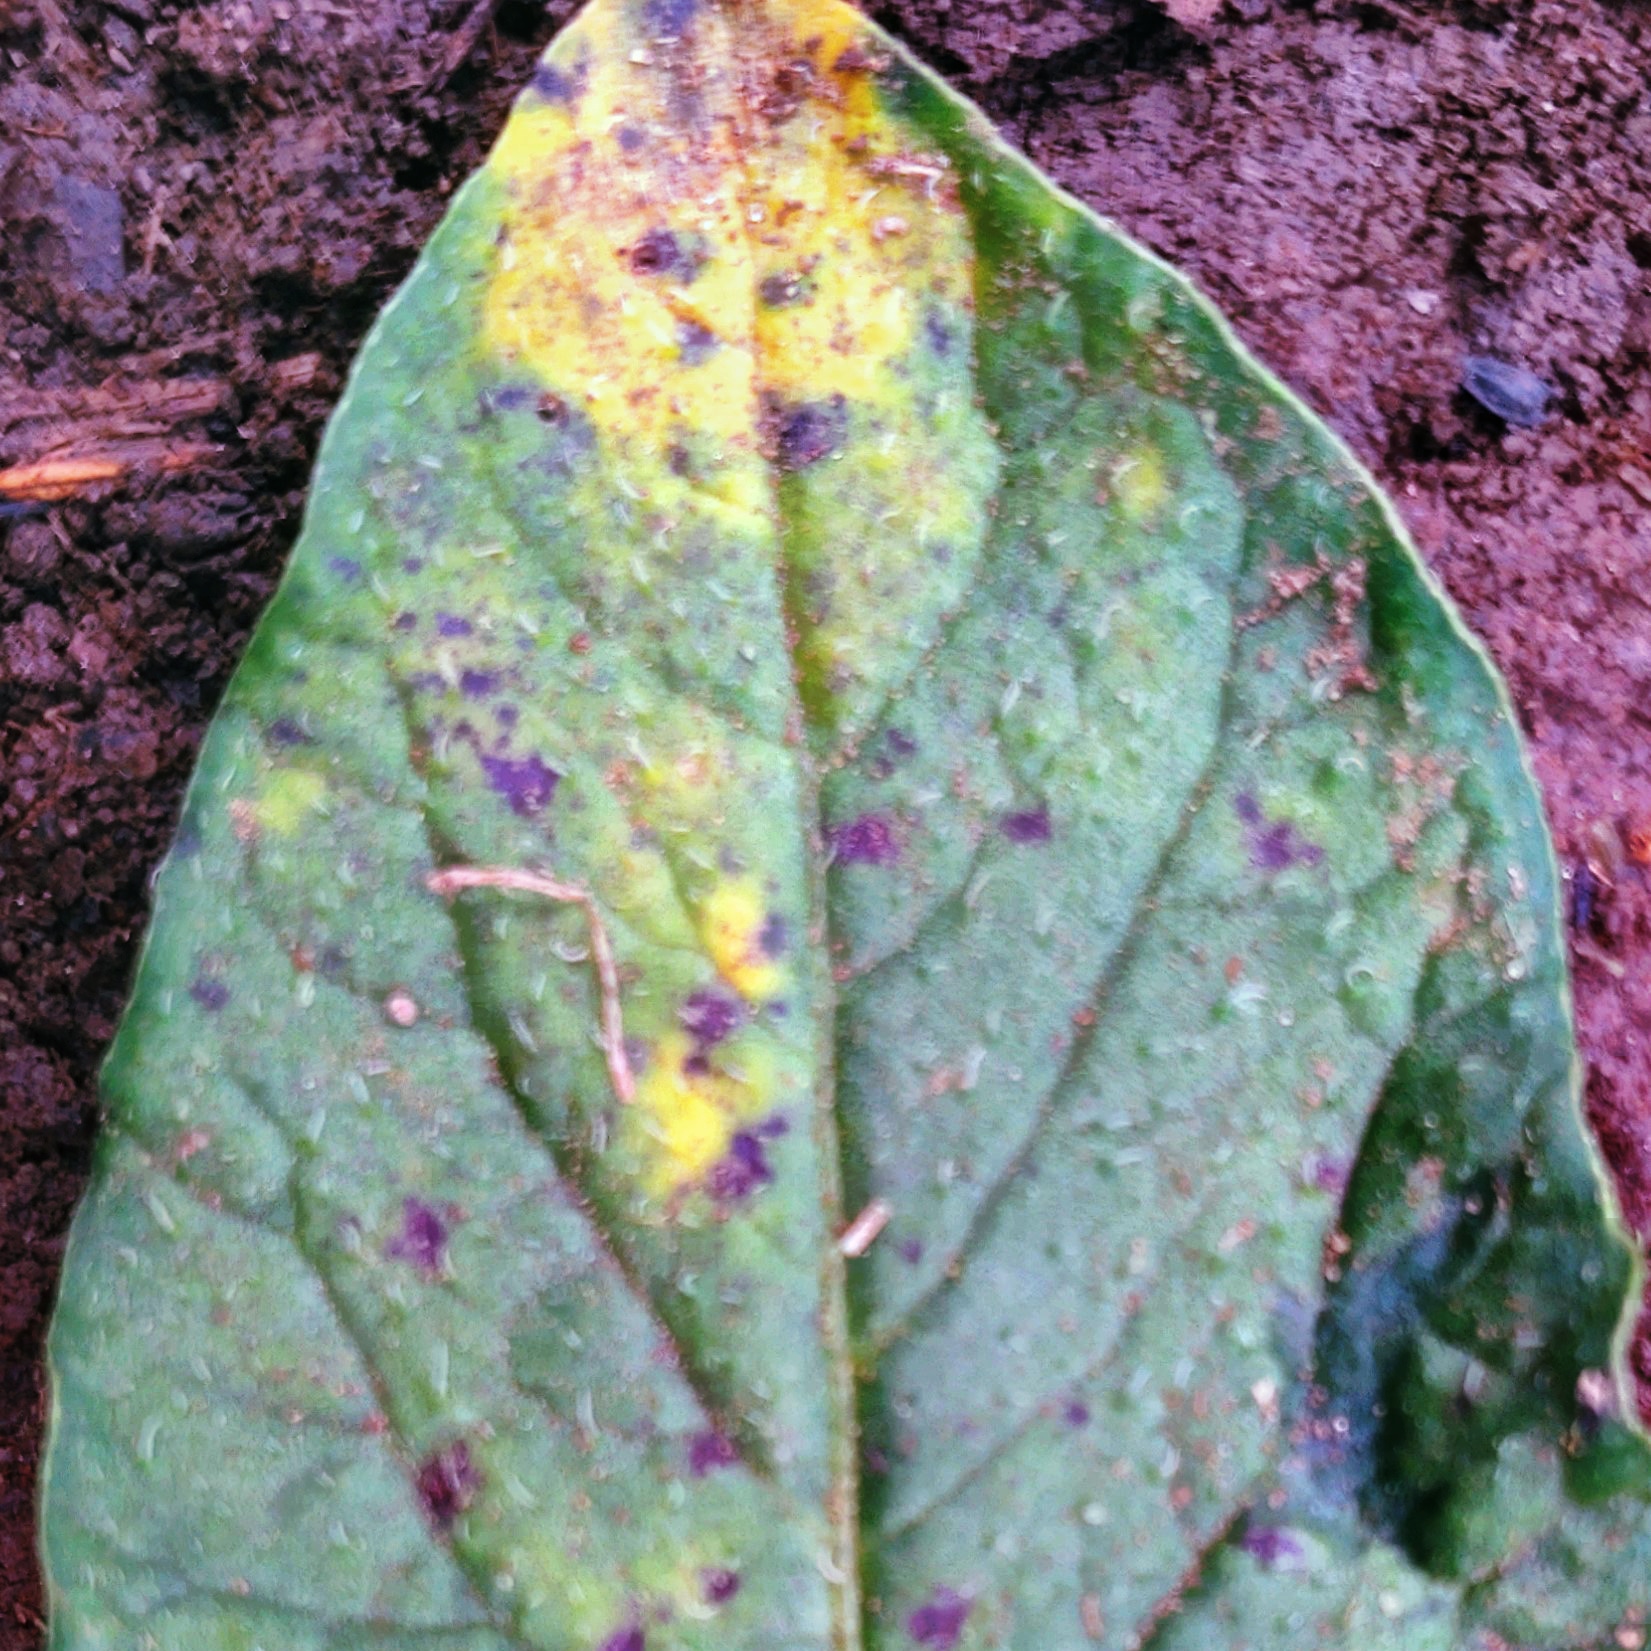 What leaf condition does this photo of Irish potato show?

late blight
